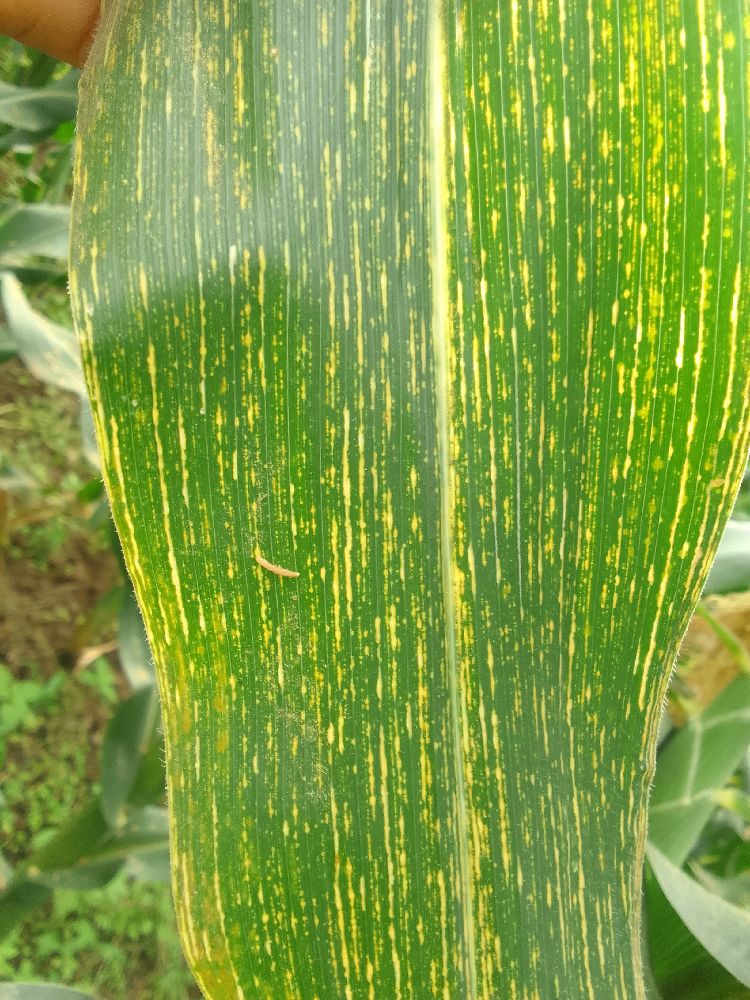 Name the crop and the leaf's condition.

maize, maize streak virus
